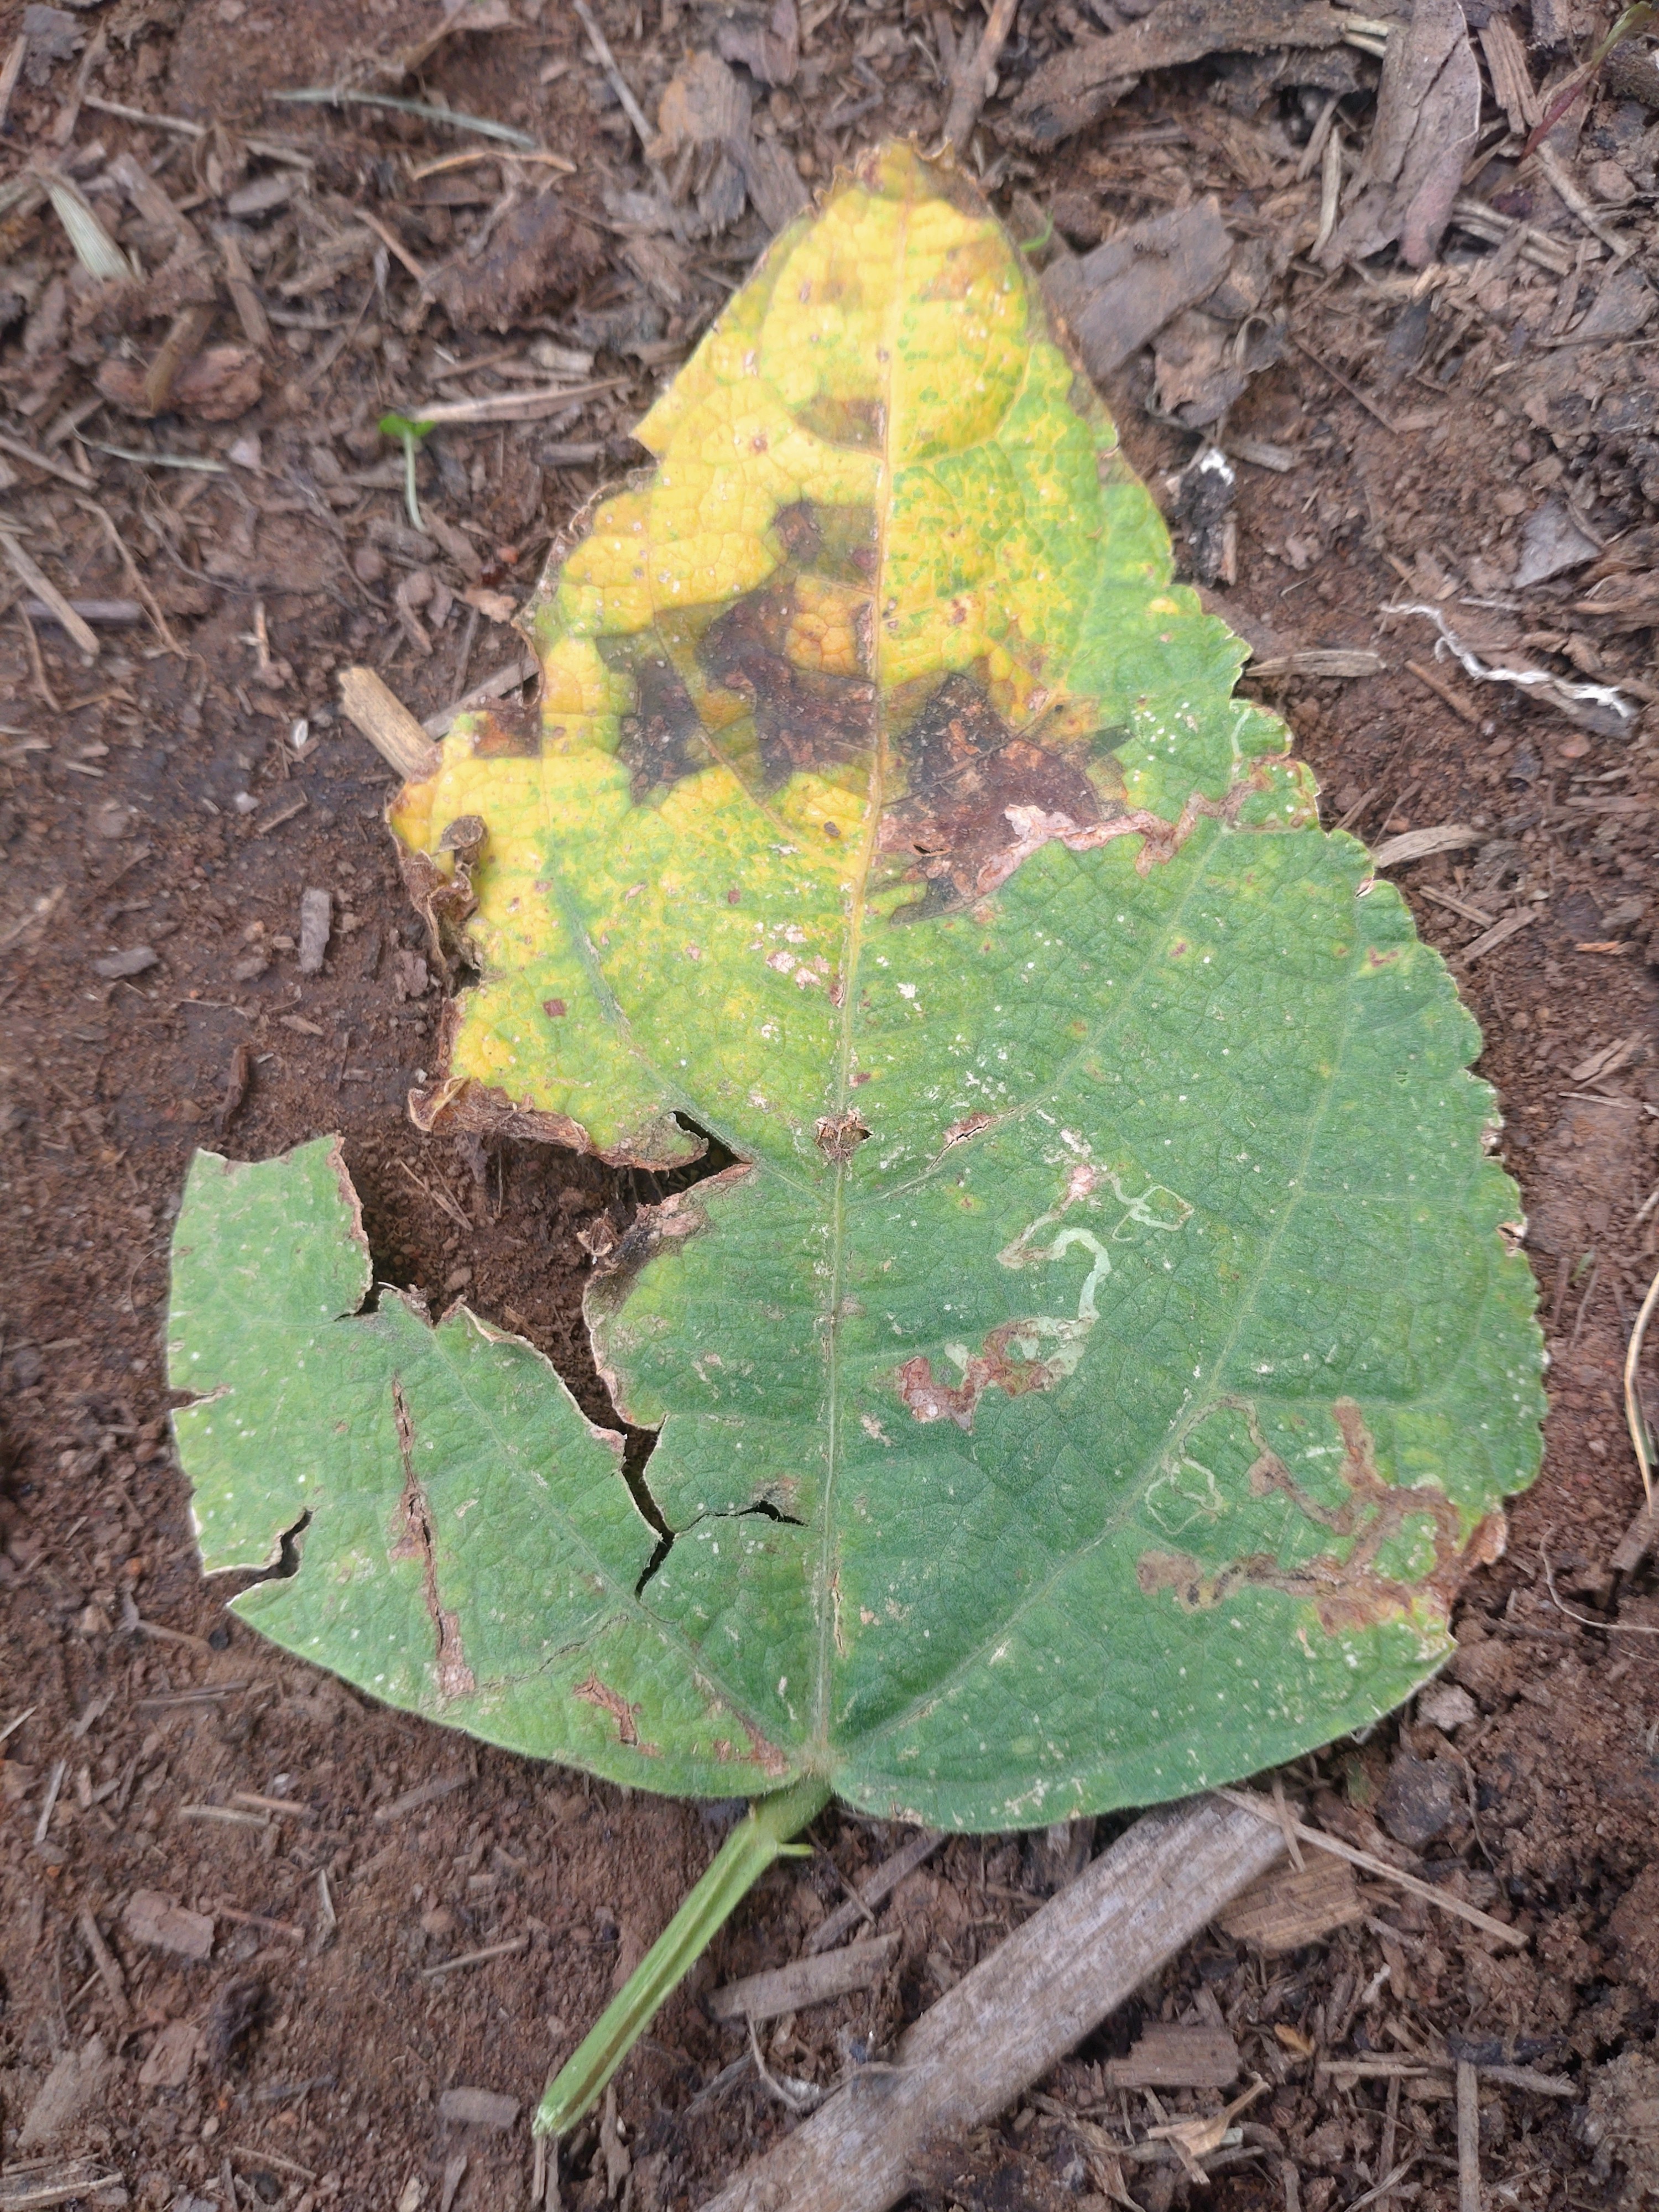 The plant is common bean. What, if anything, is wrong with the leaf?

rust
